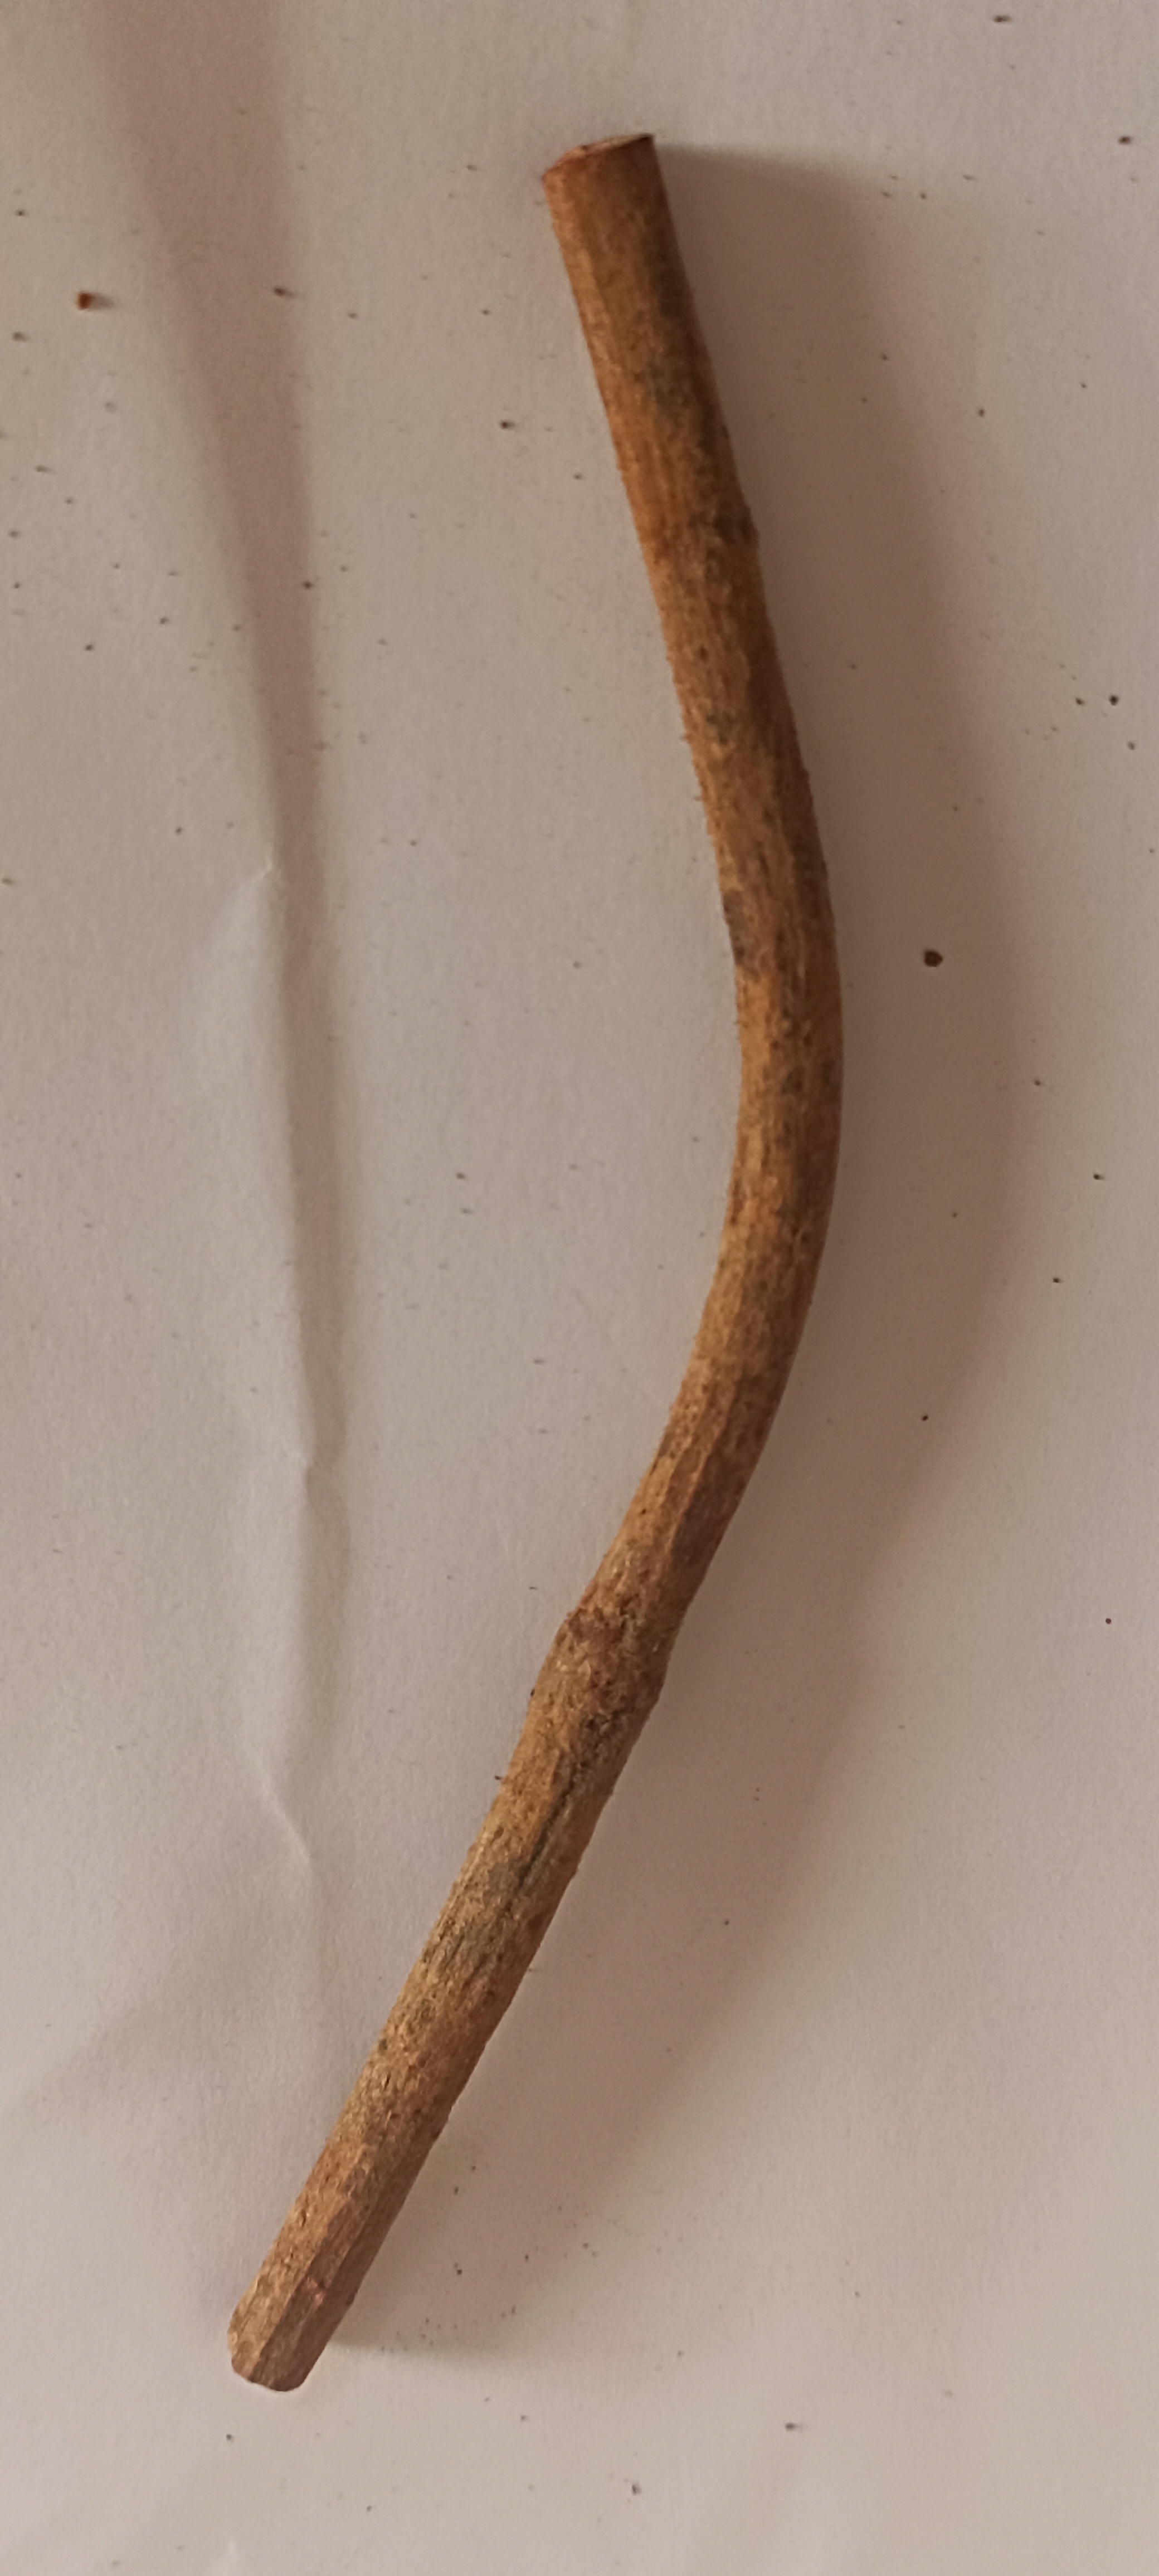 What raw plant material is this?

manjistha
